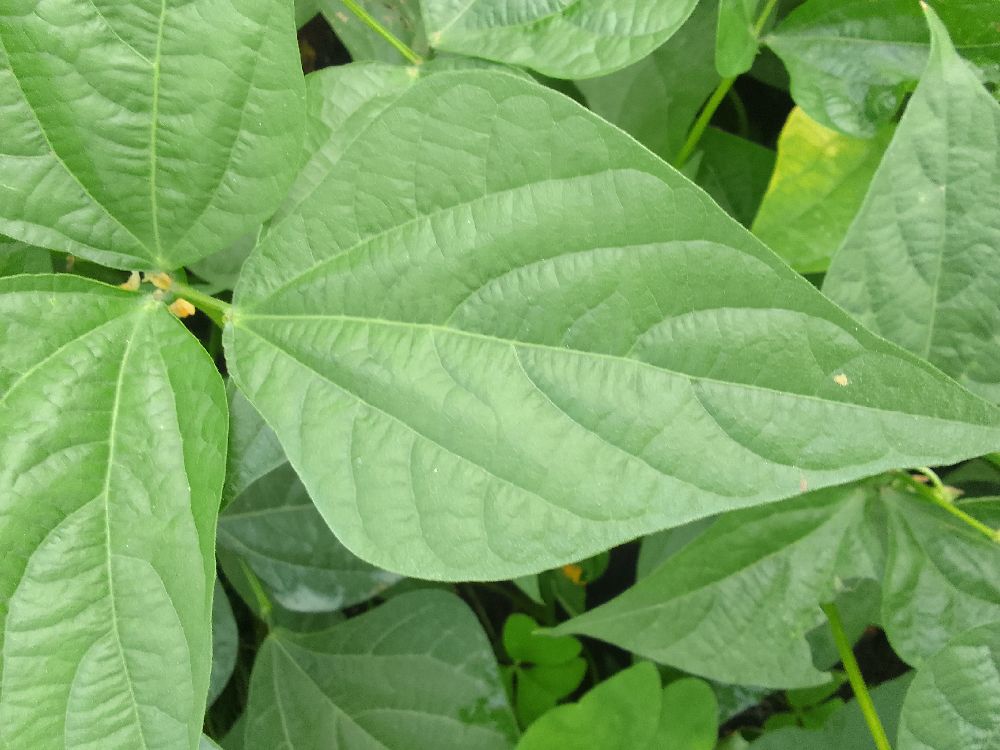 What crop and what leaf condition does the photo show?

common bean, healthy
